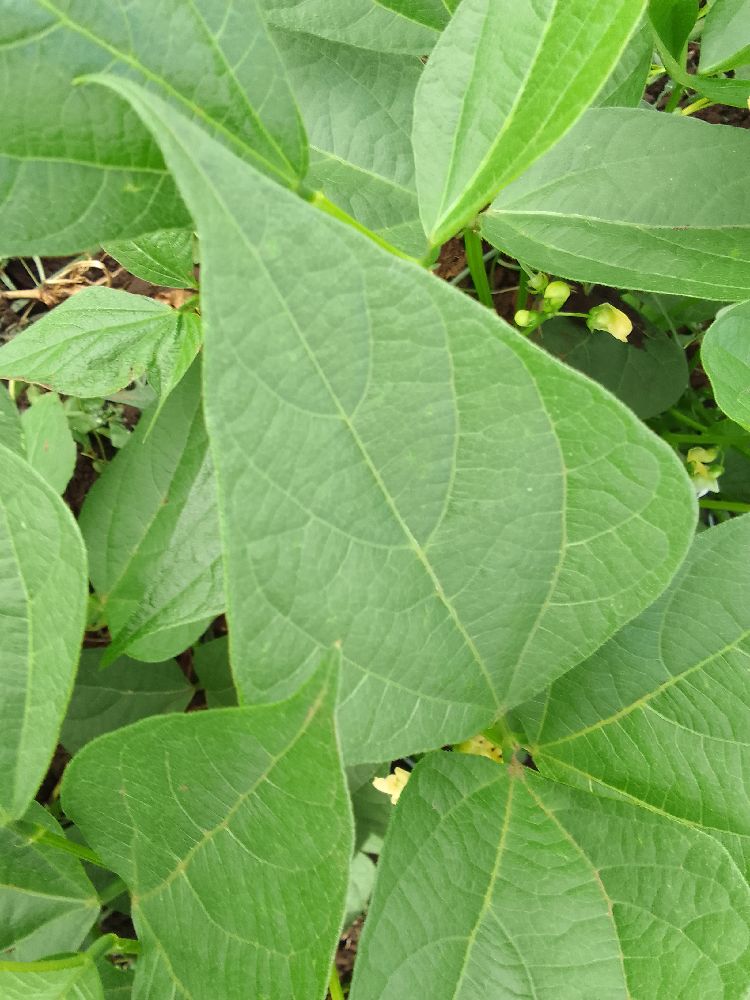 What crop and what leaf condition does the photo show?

common bean, healthy
